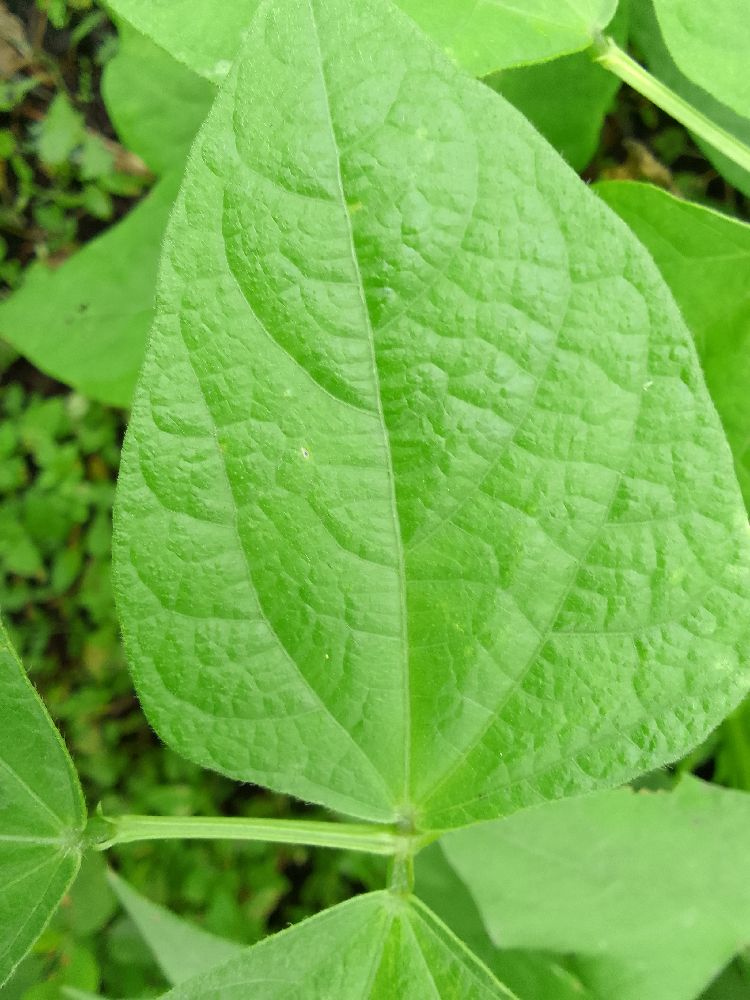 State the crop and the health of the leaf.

common bean, healthy
